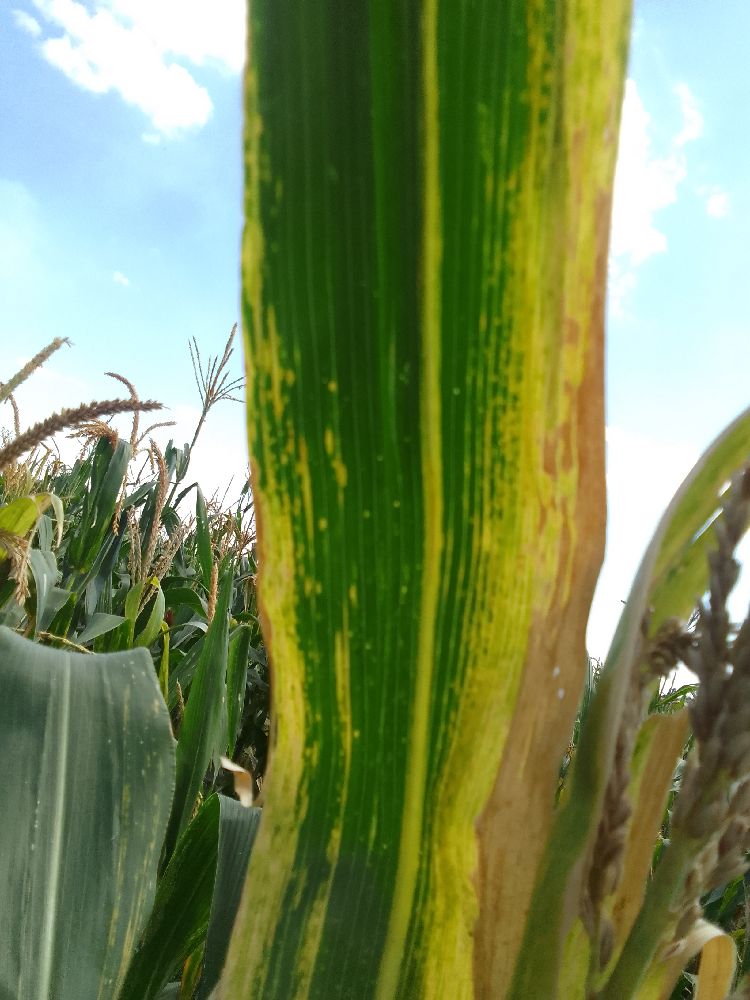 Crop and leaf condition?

maize, maize lethal necrosis
